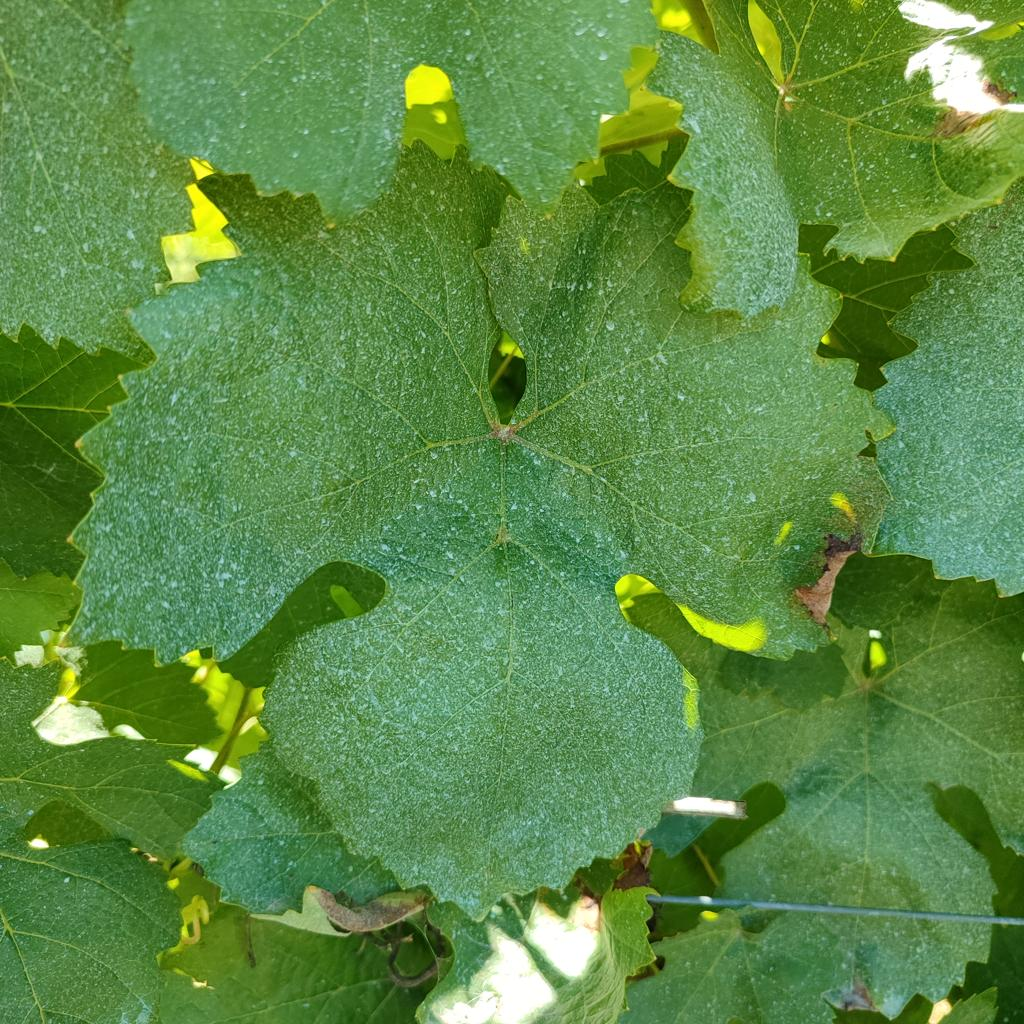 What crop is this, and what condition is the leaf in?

grapevine, healthy
